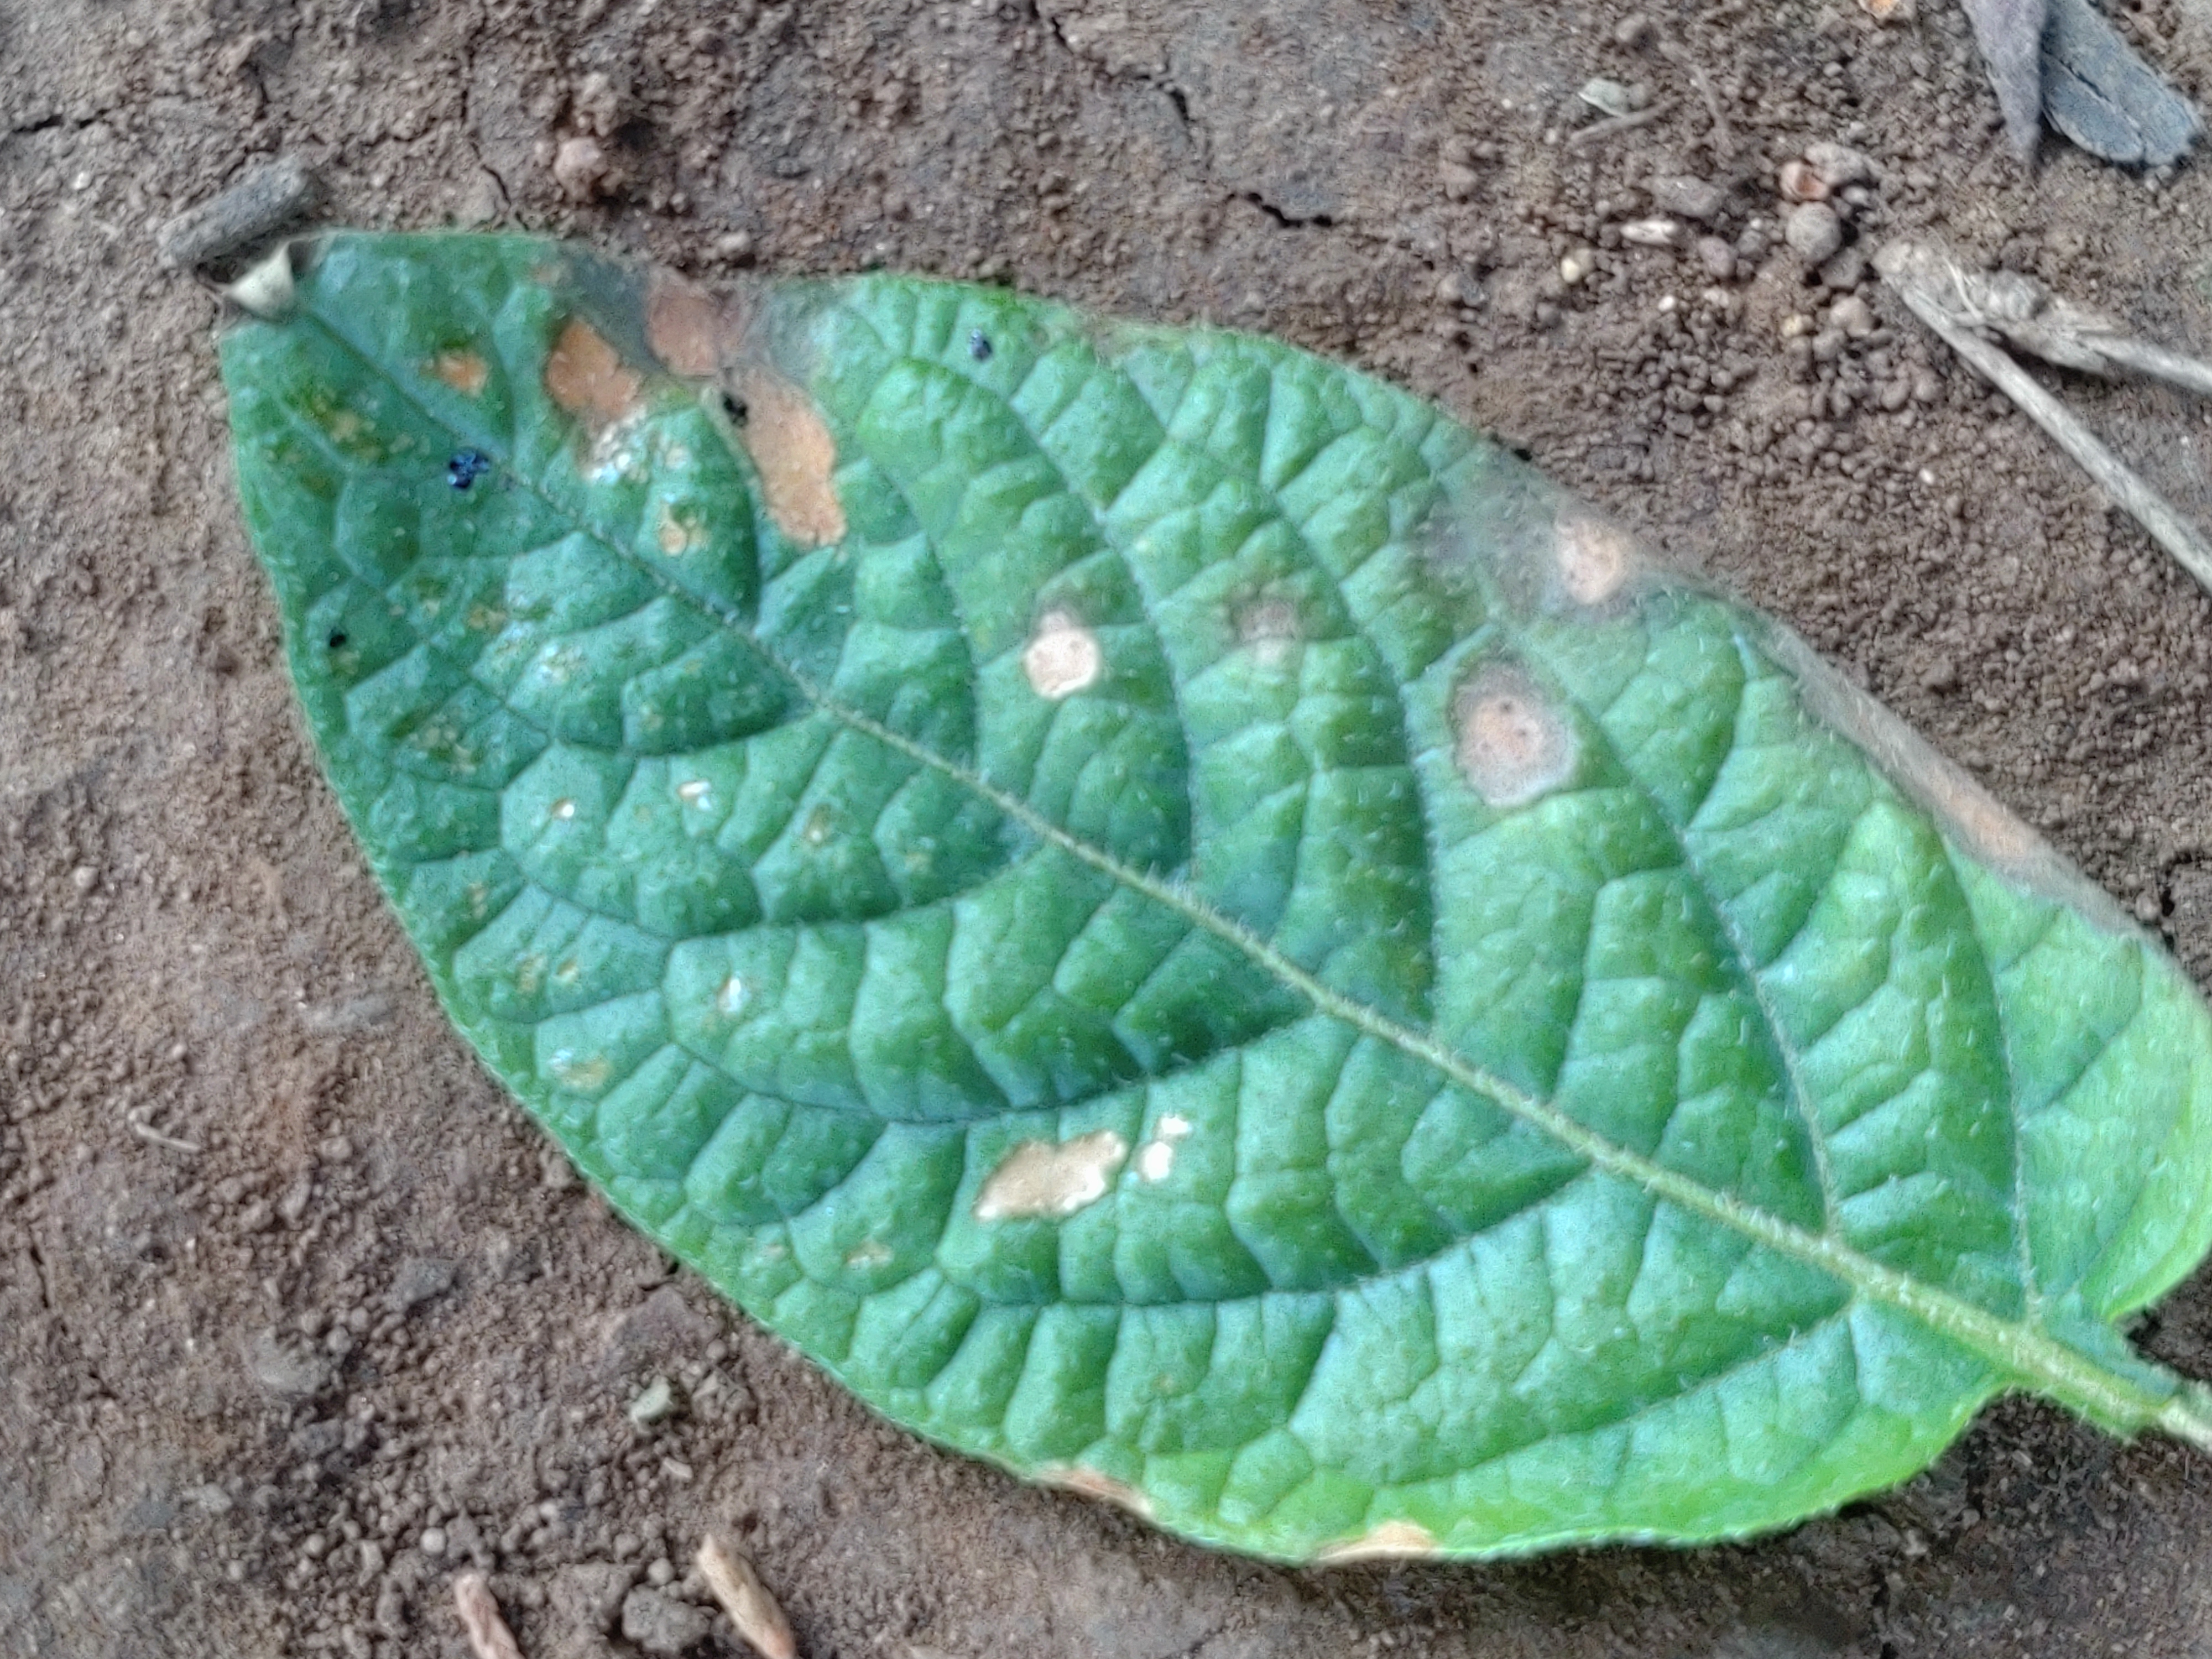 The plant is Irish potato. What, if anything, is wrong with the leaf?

early blight
